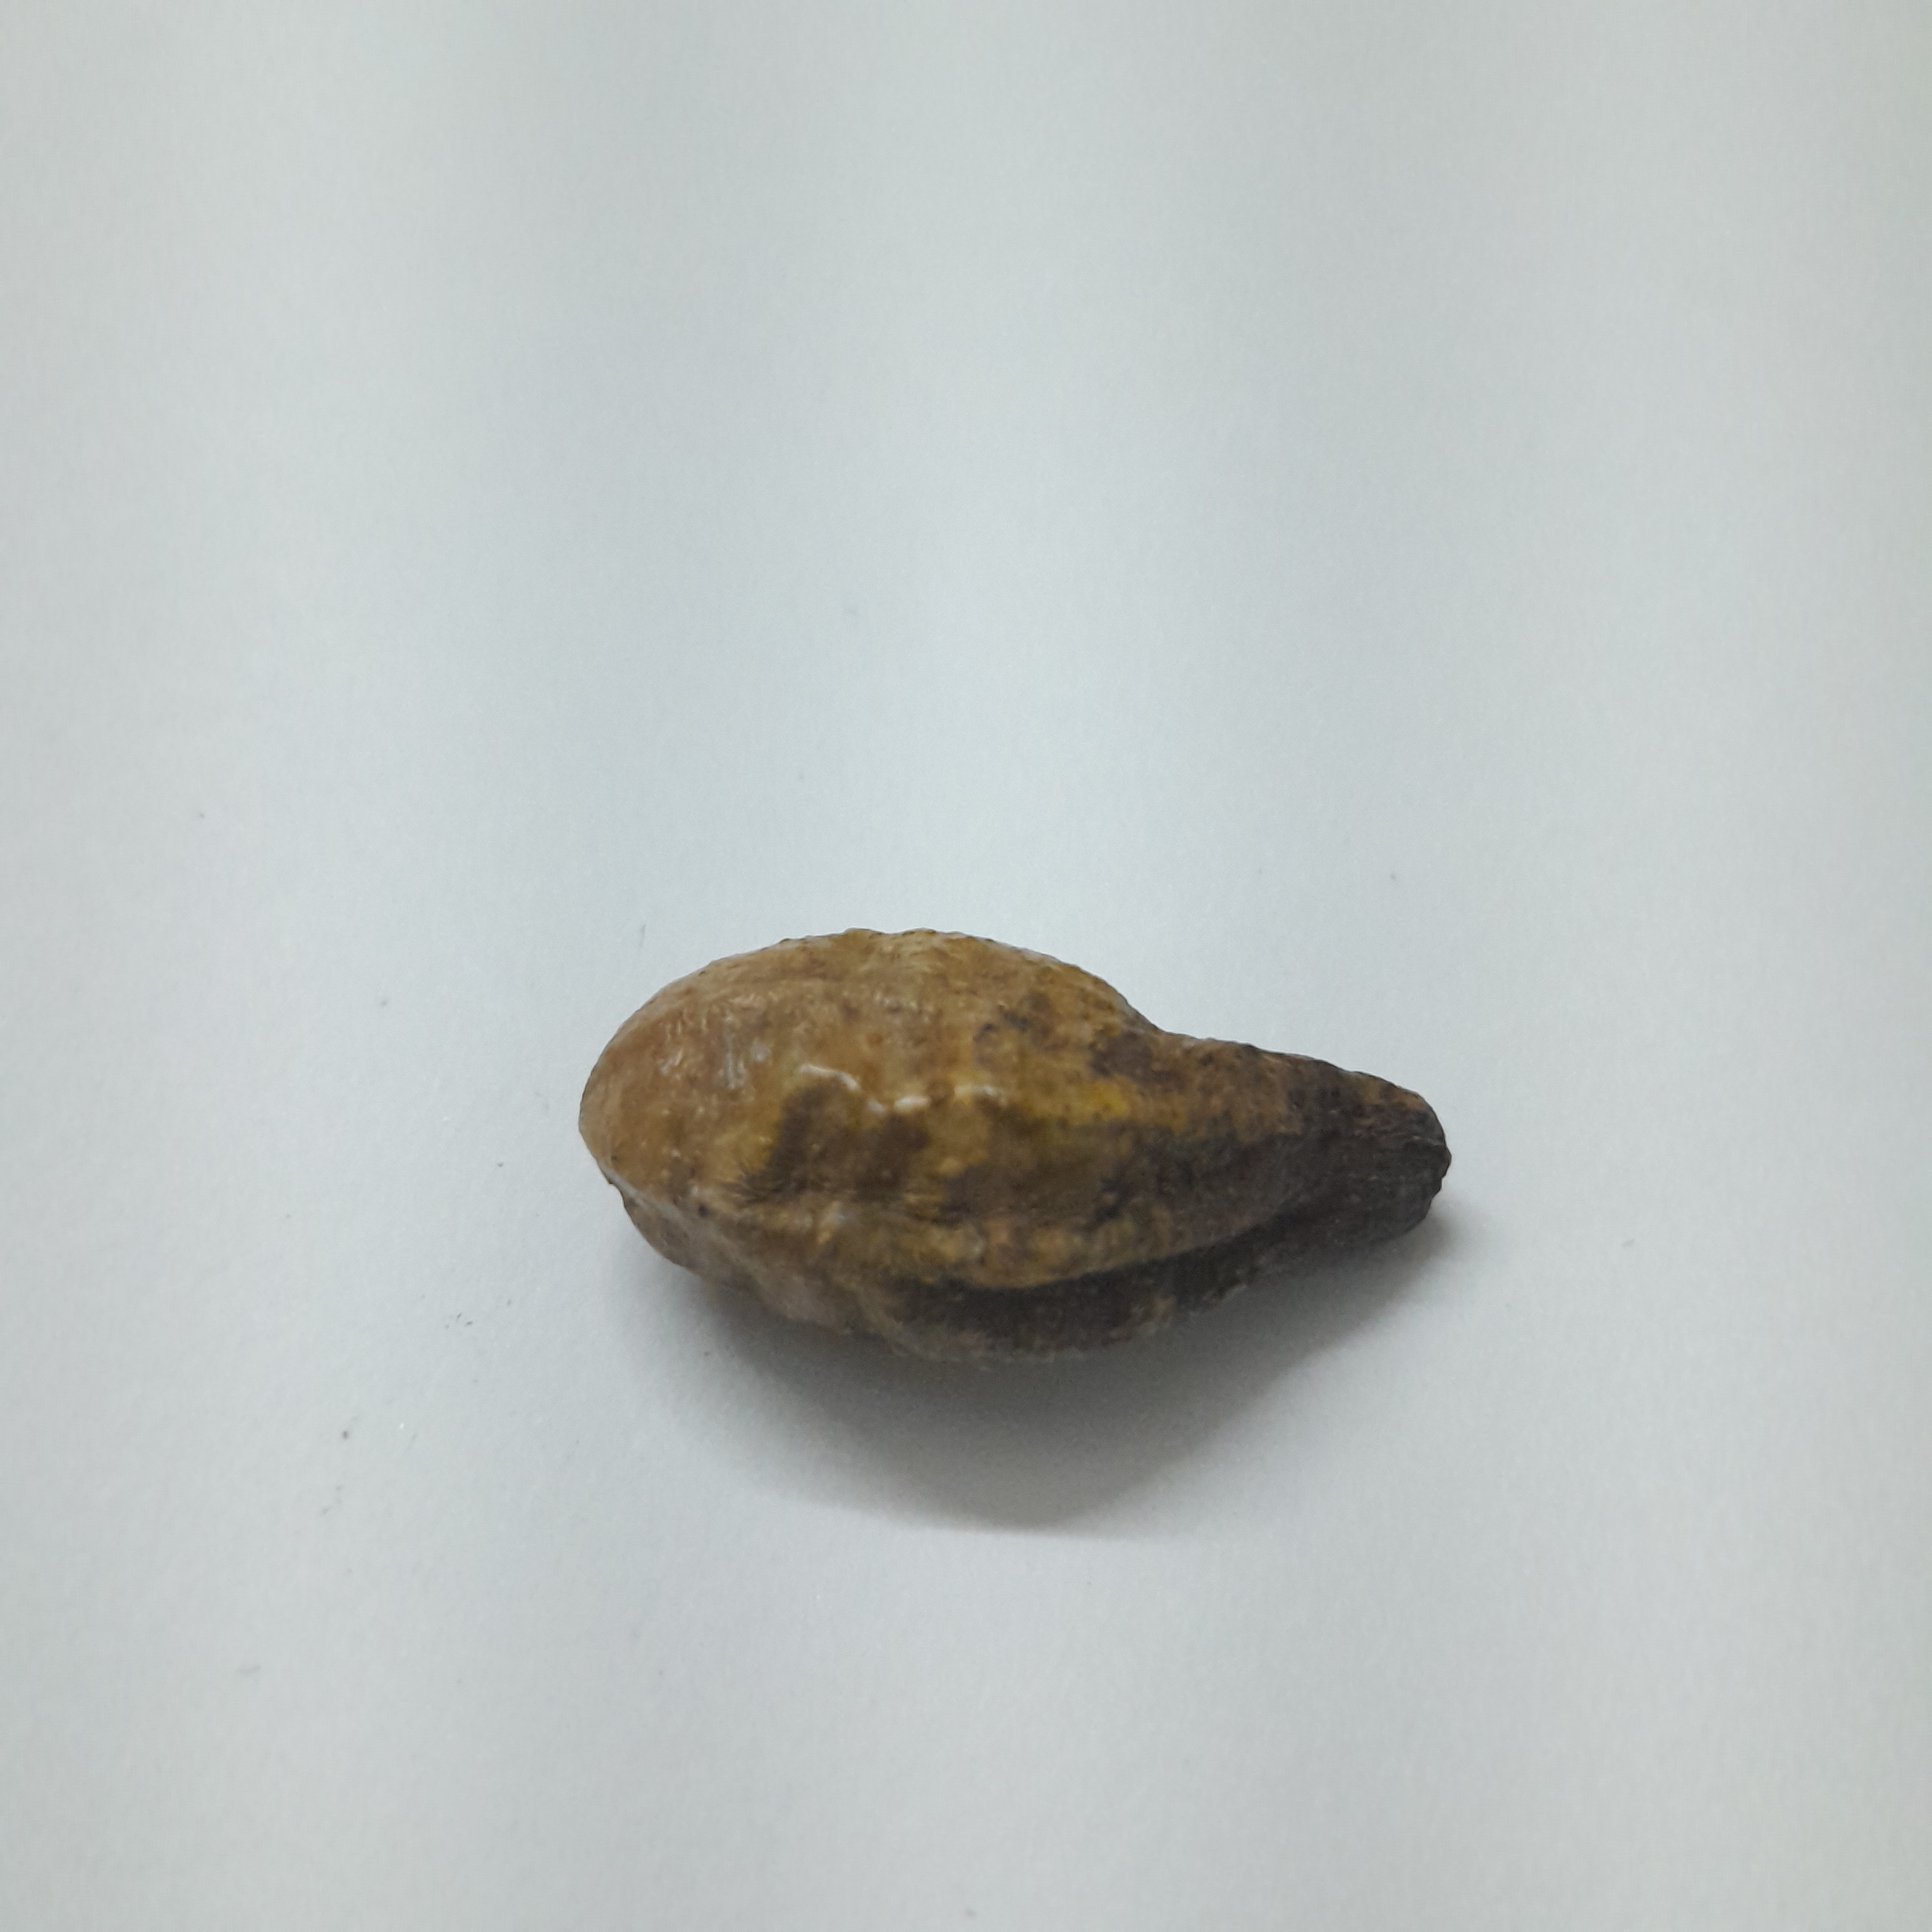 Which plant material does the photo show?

hirdaa
